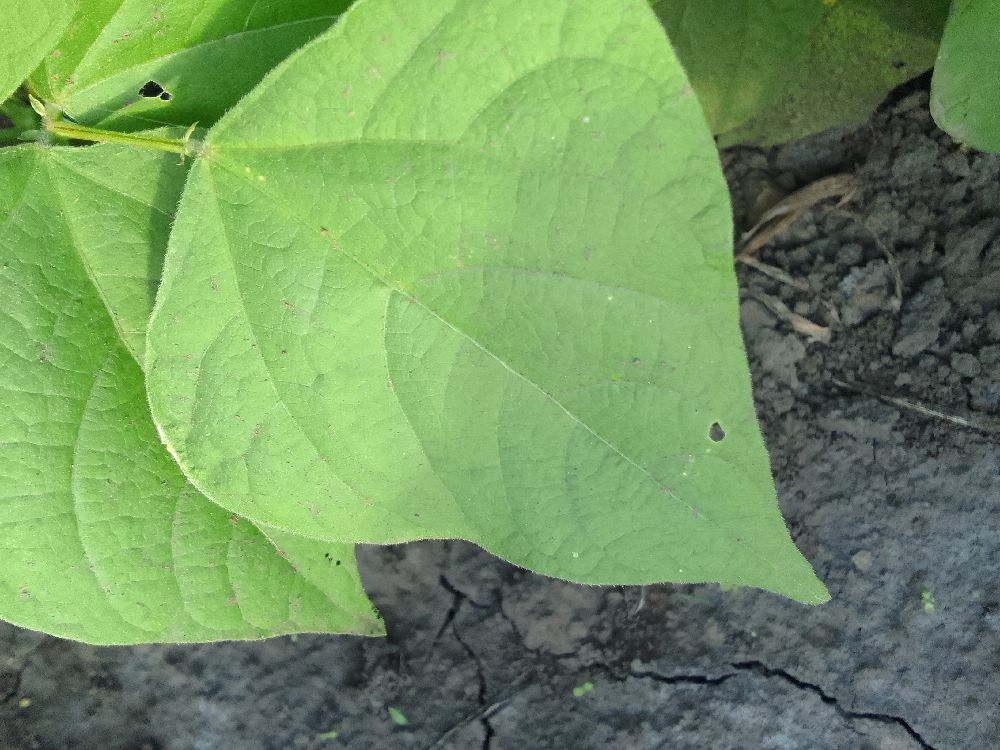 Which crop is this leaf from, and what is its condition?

common bean, healthy
